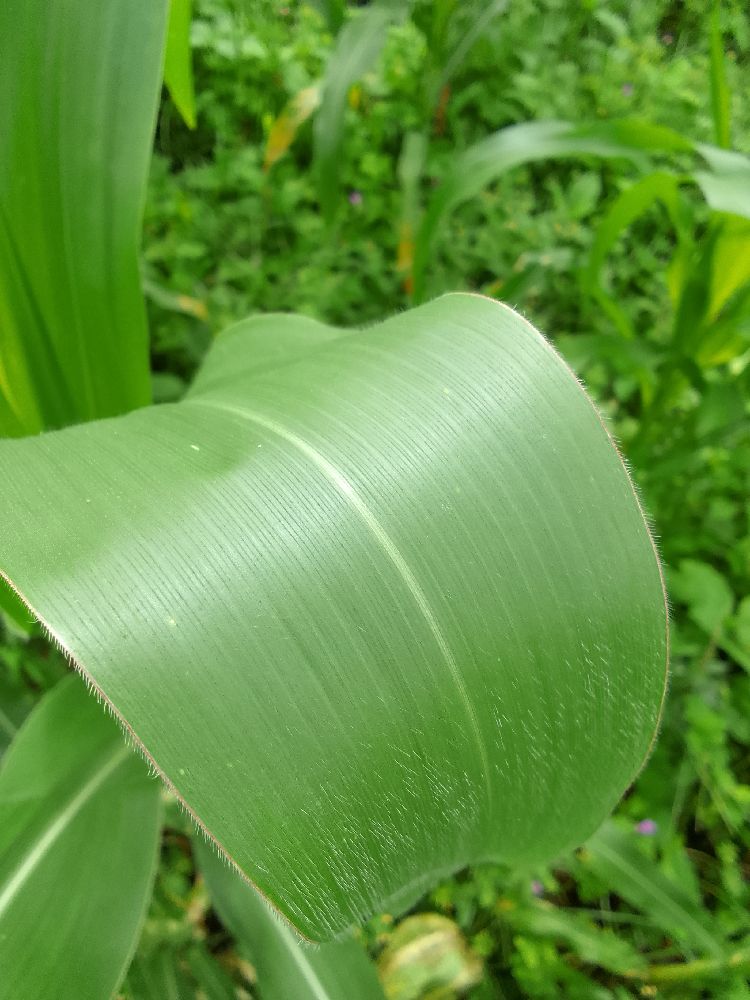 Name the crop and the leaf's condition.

maize, healthy
